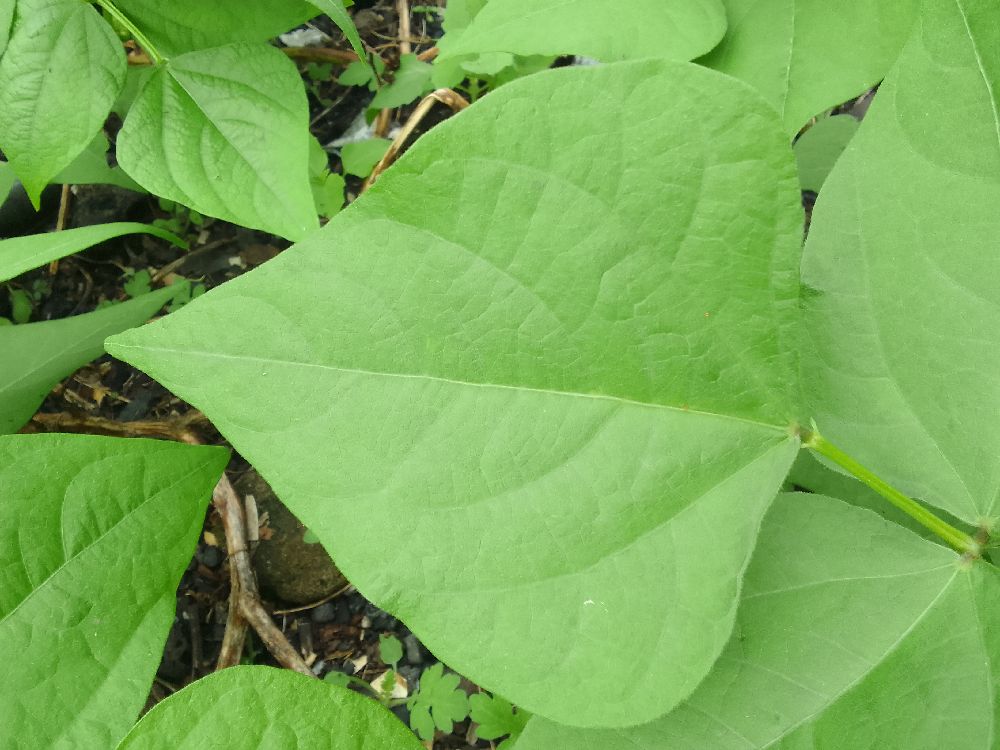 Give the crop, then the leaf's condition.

common bean, healthy
